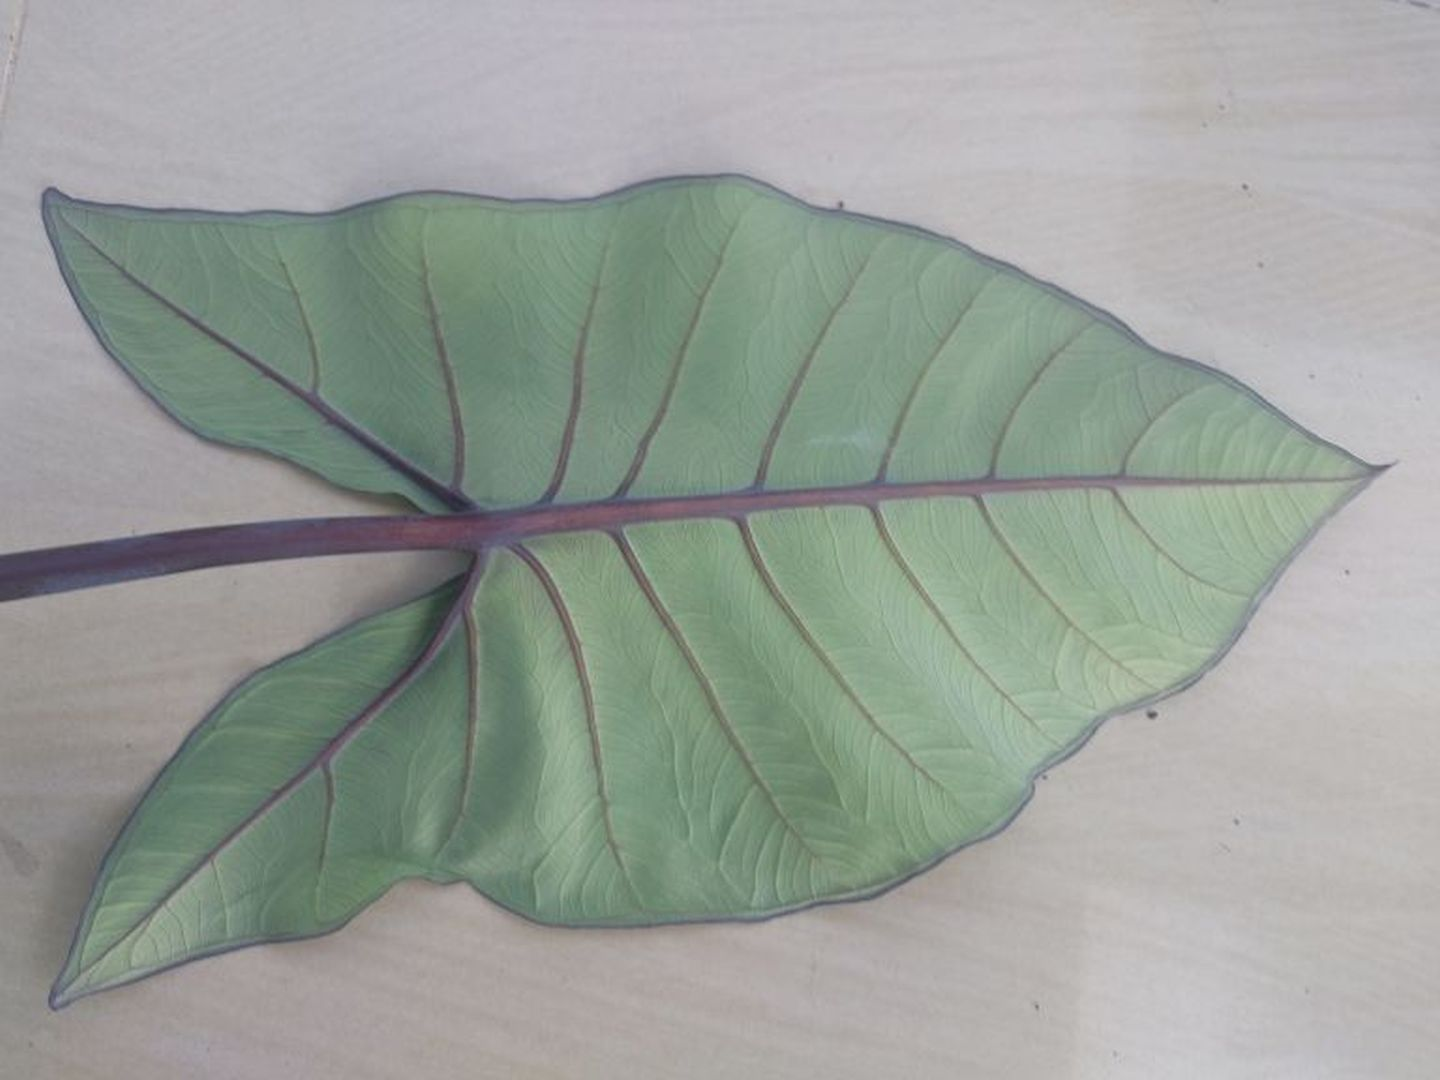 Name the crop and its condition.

taro, healthy
